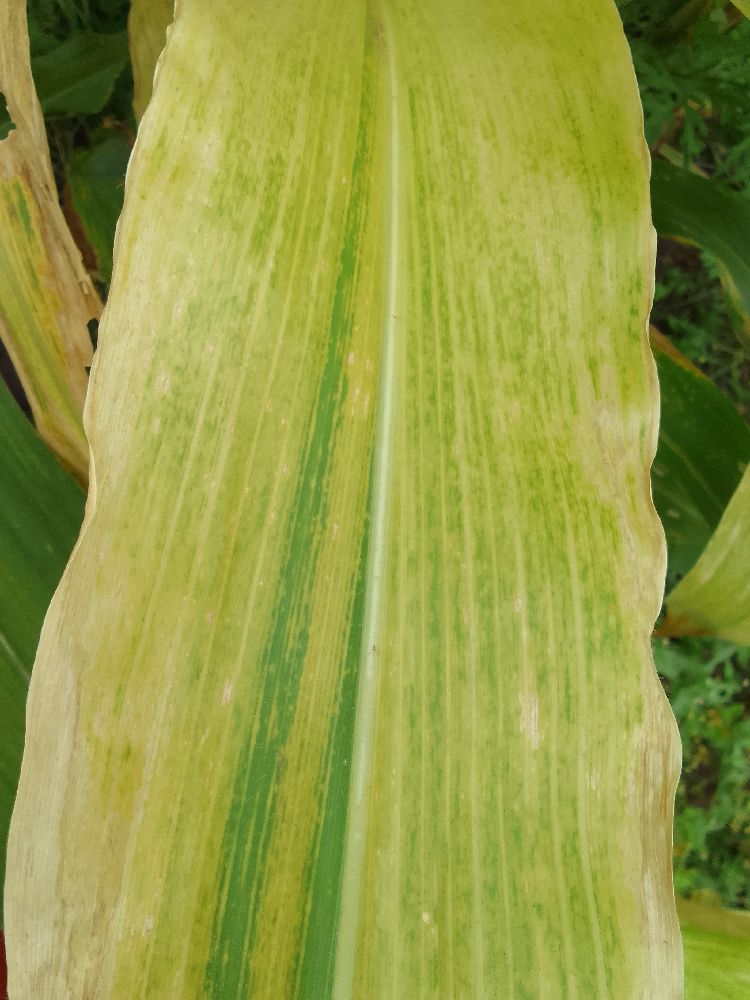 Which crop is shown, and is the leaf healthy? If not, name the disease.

maize, maize lethal necrosis
